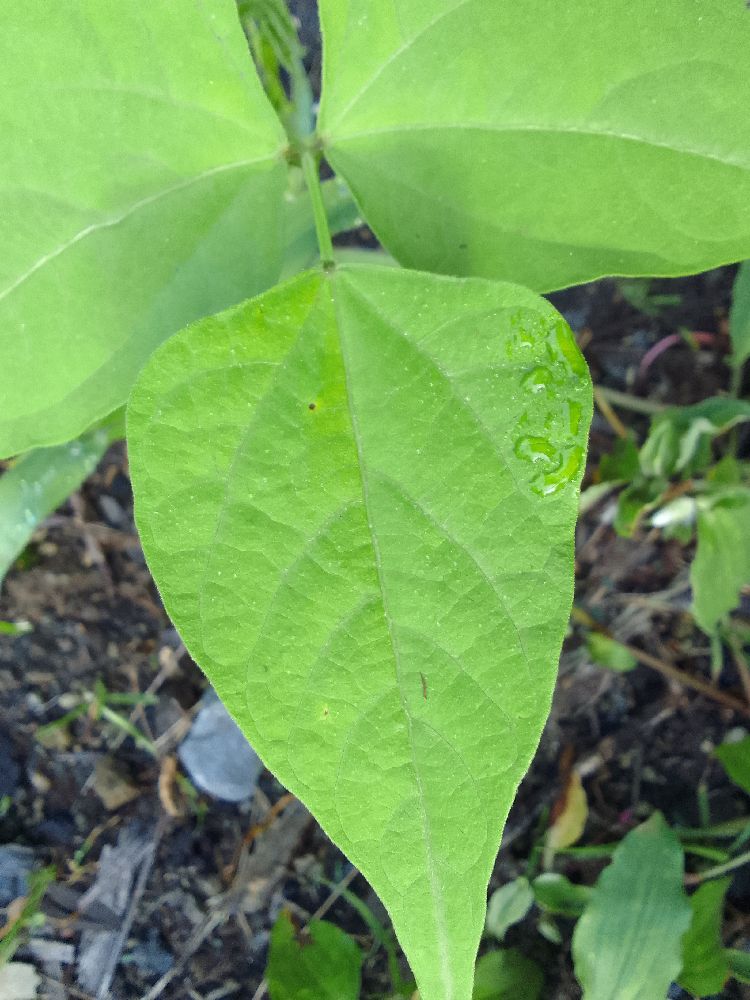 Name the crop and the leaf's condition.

common bean, healthy
